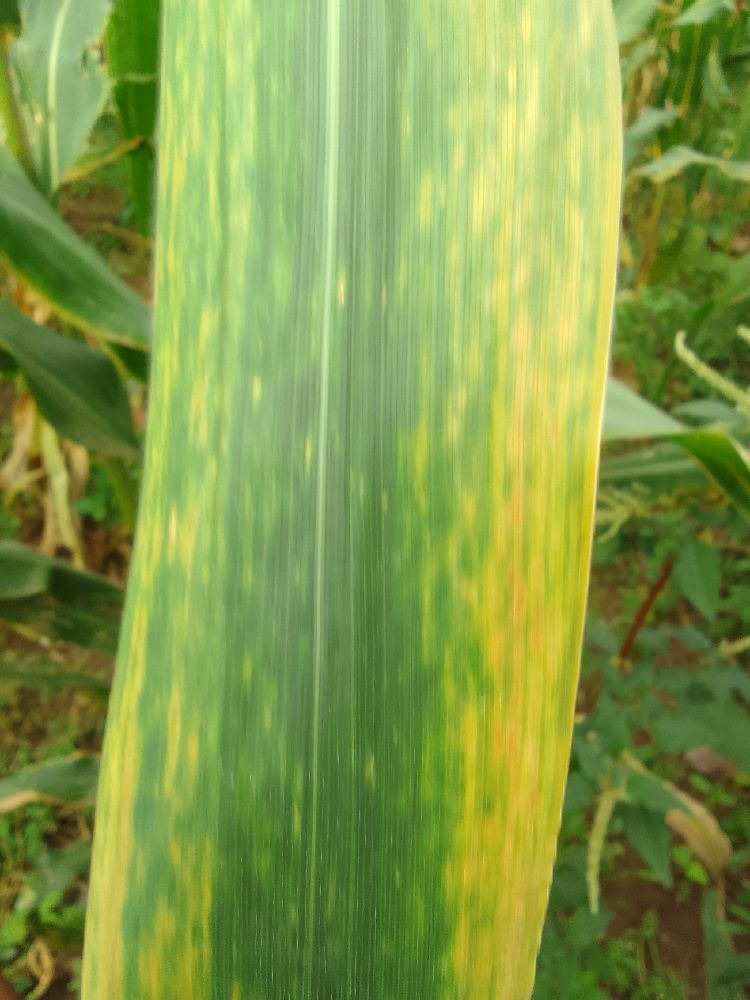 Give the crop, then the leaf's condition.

maize, maize lethal necrosis
